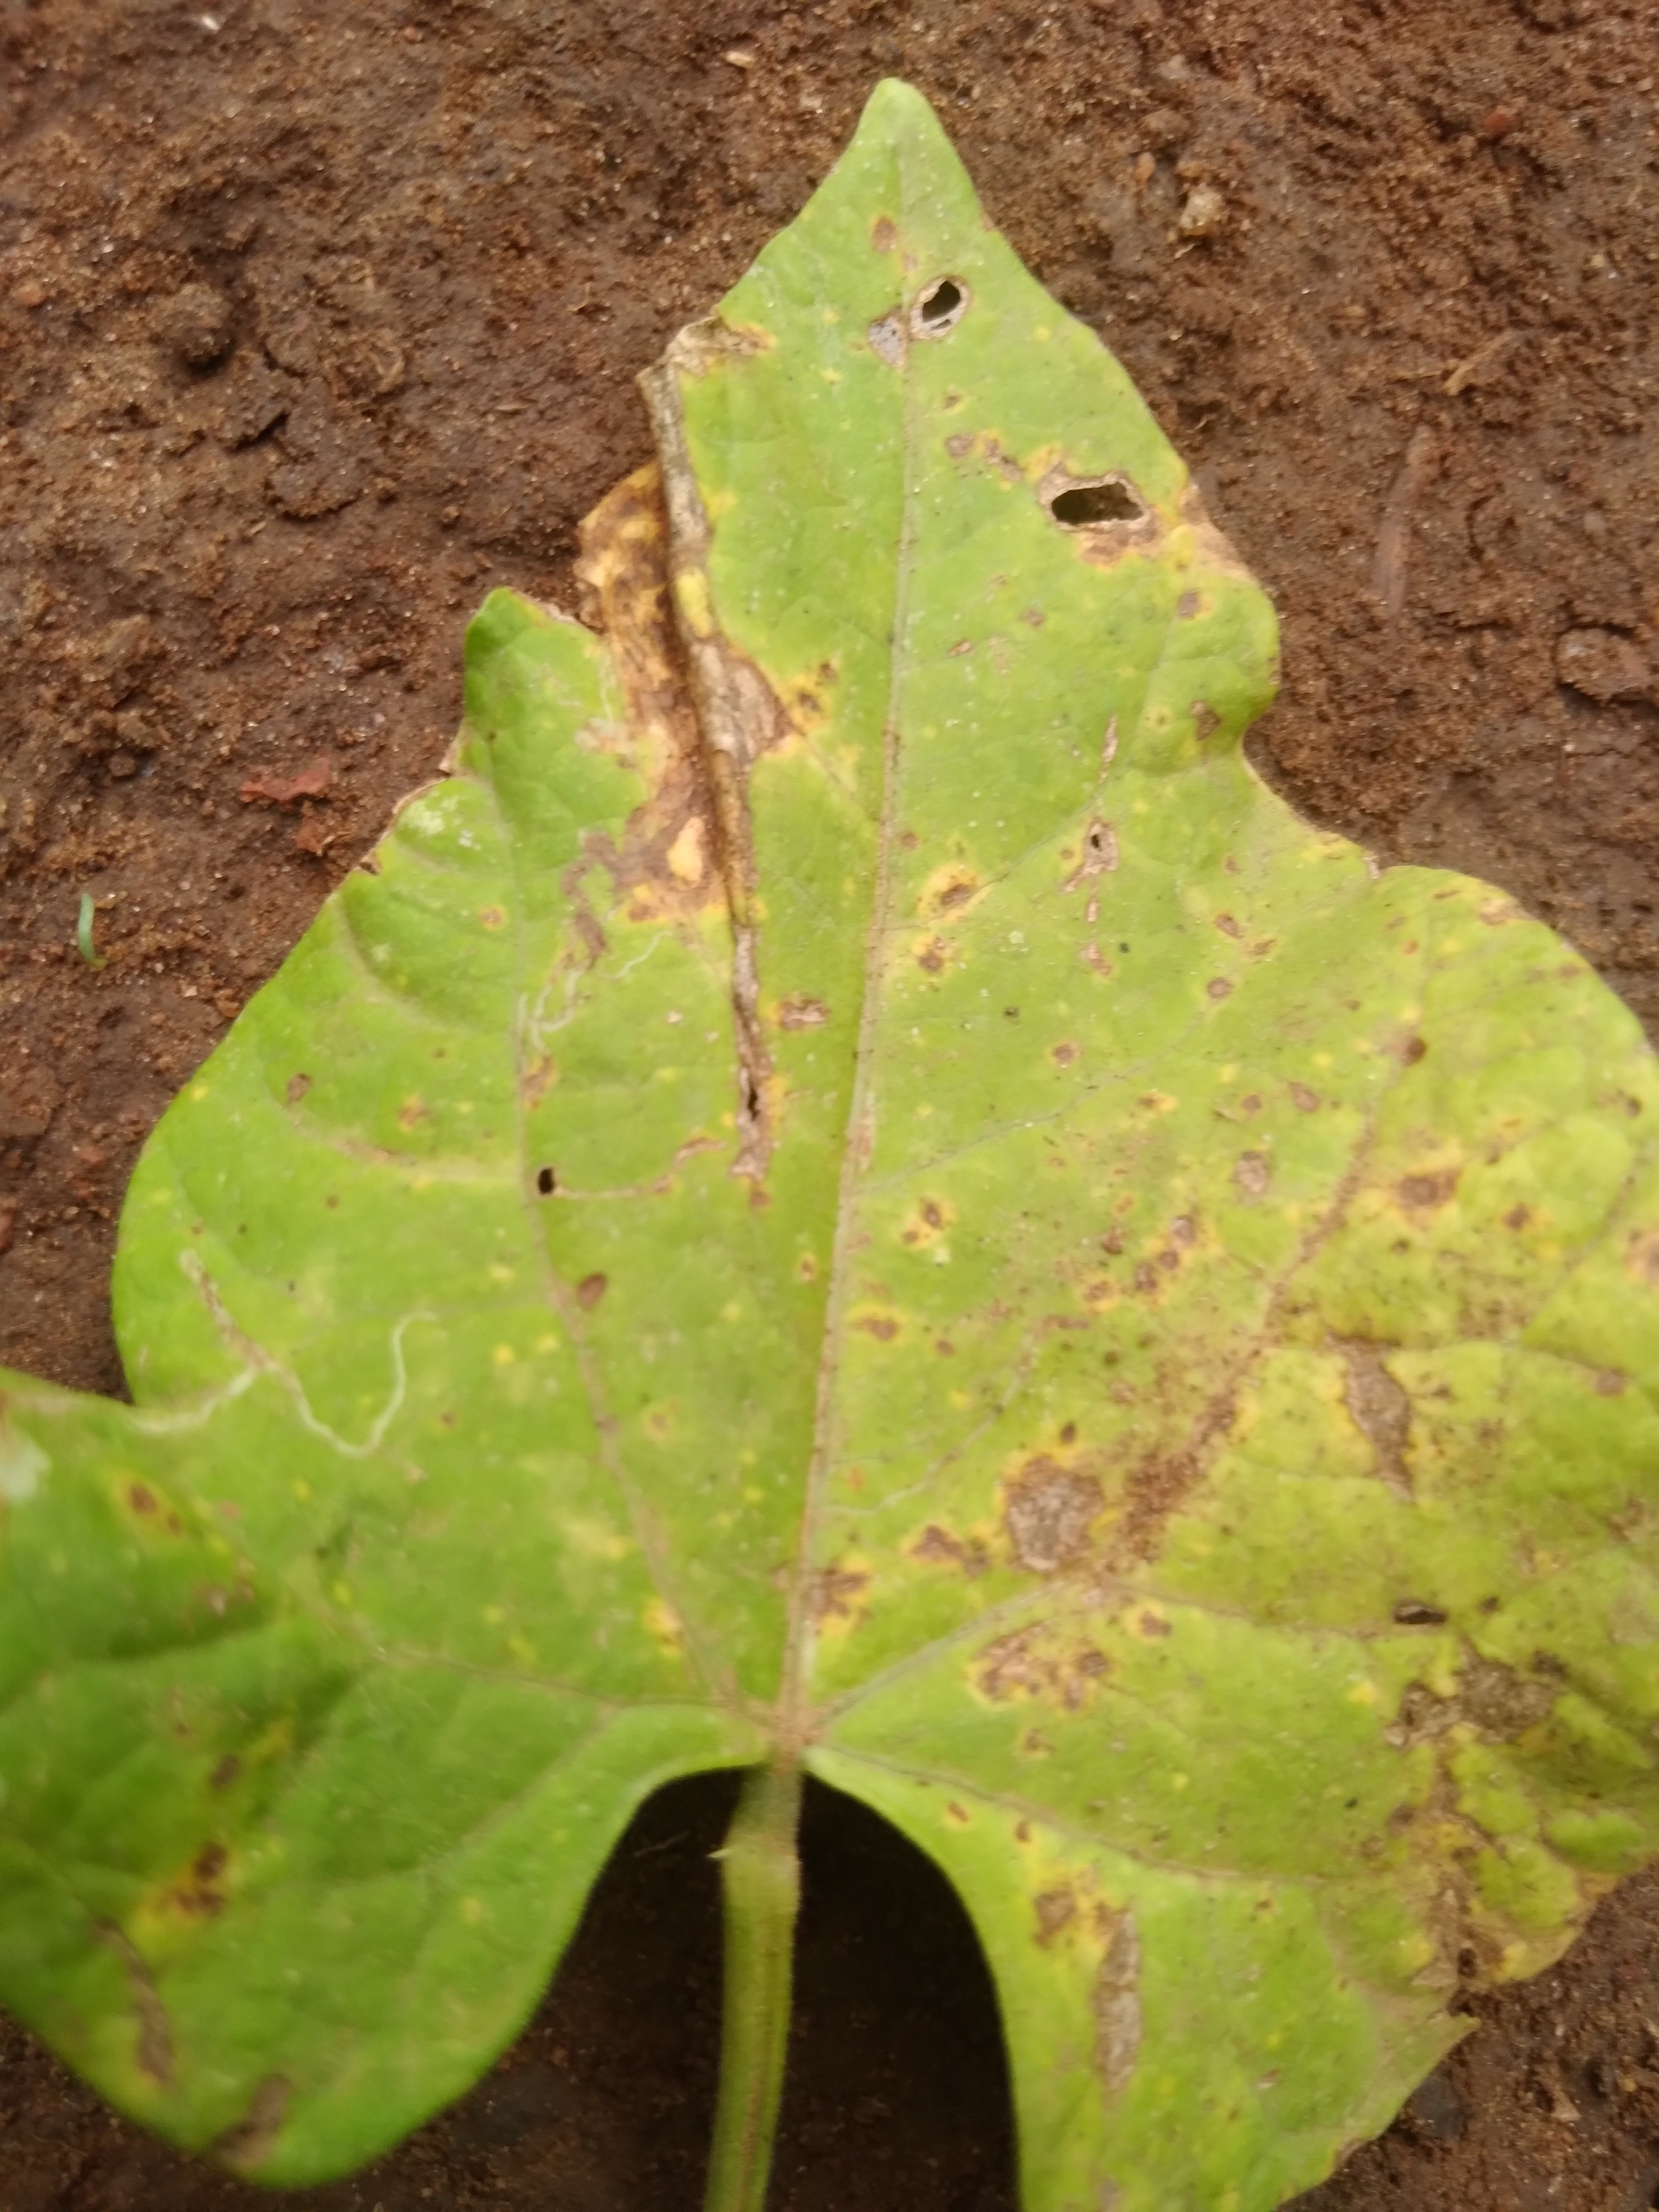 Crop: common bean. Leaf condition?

rust
